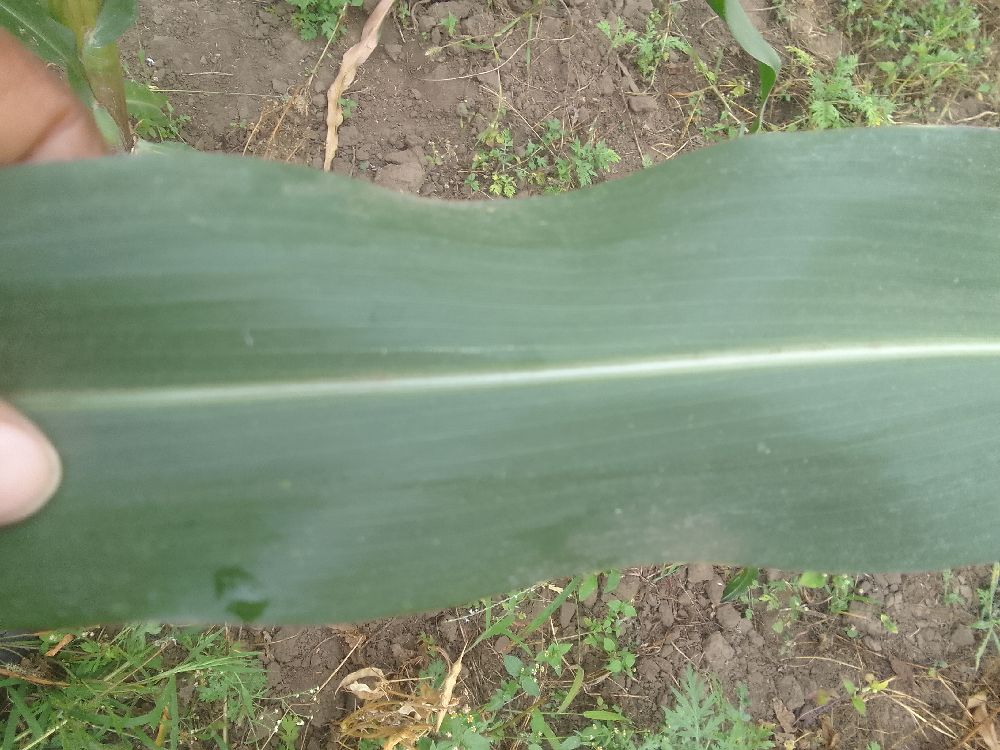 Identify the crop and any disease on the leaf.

maize, healthy
